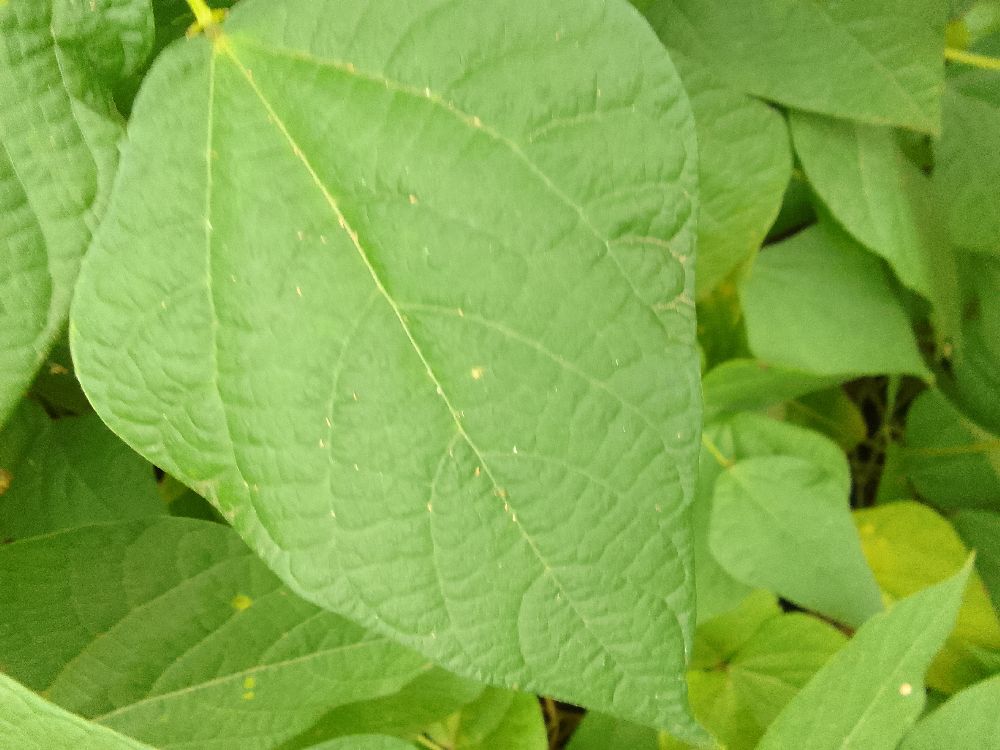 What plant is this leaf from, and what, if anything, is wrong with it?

common bean, healthy
